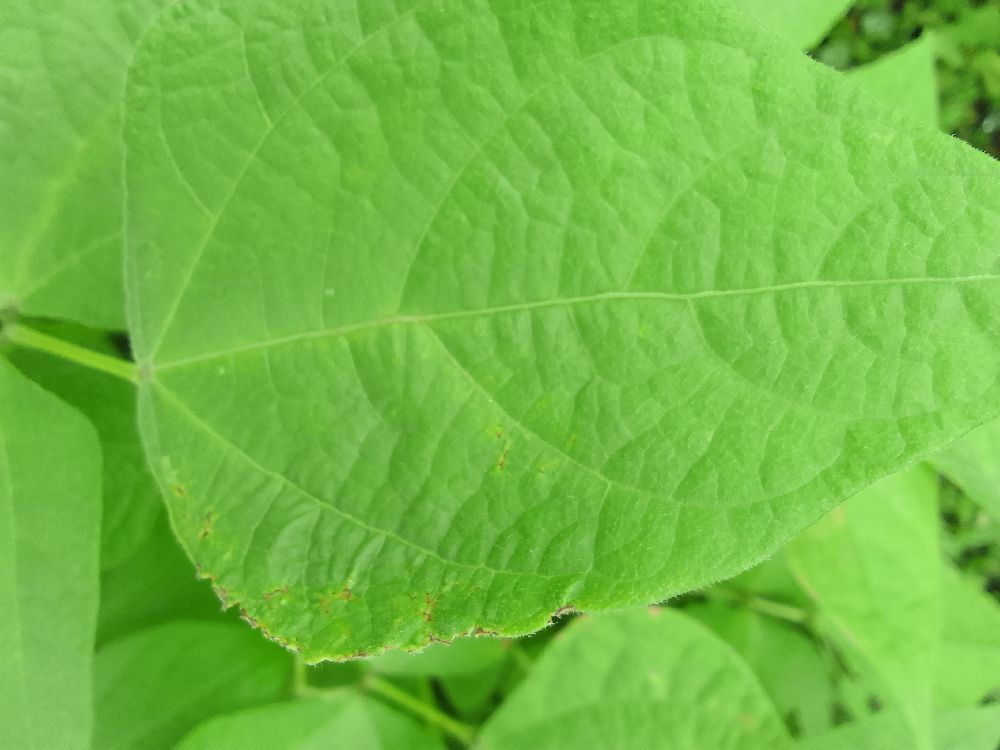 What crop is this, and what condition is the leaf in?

common bean, healthy
